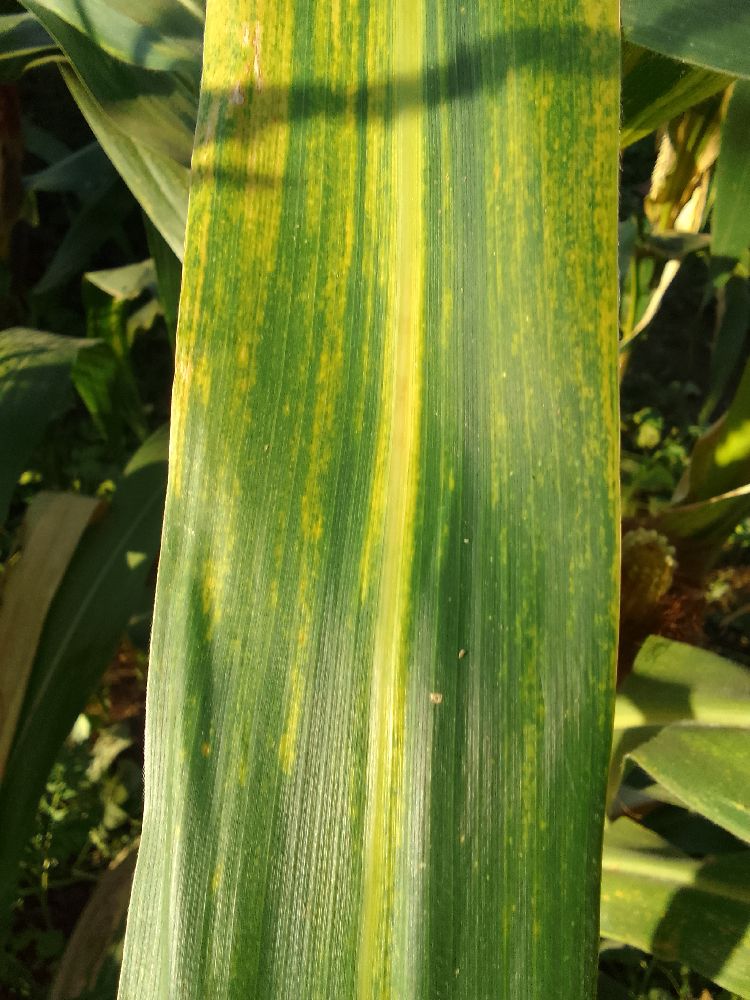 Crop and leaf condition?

maize, maize lethal necrosis
